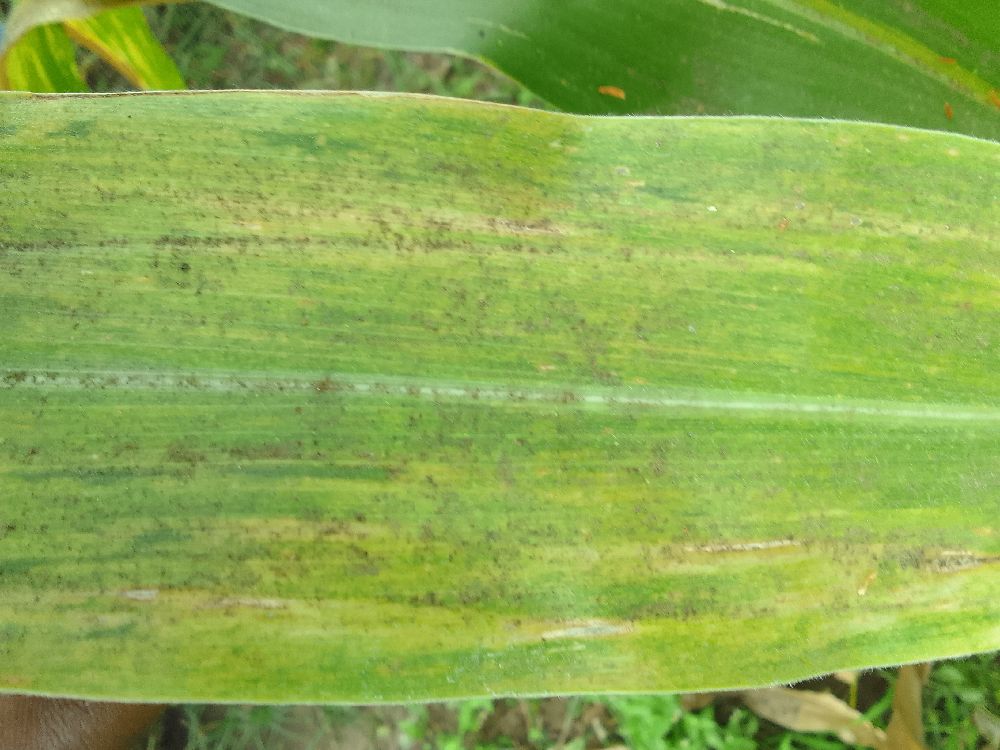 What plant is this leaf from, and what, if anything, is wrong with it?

maize, maize lethal necrosis
